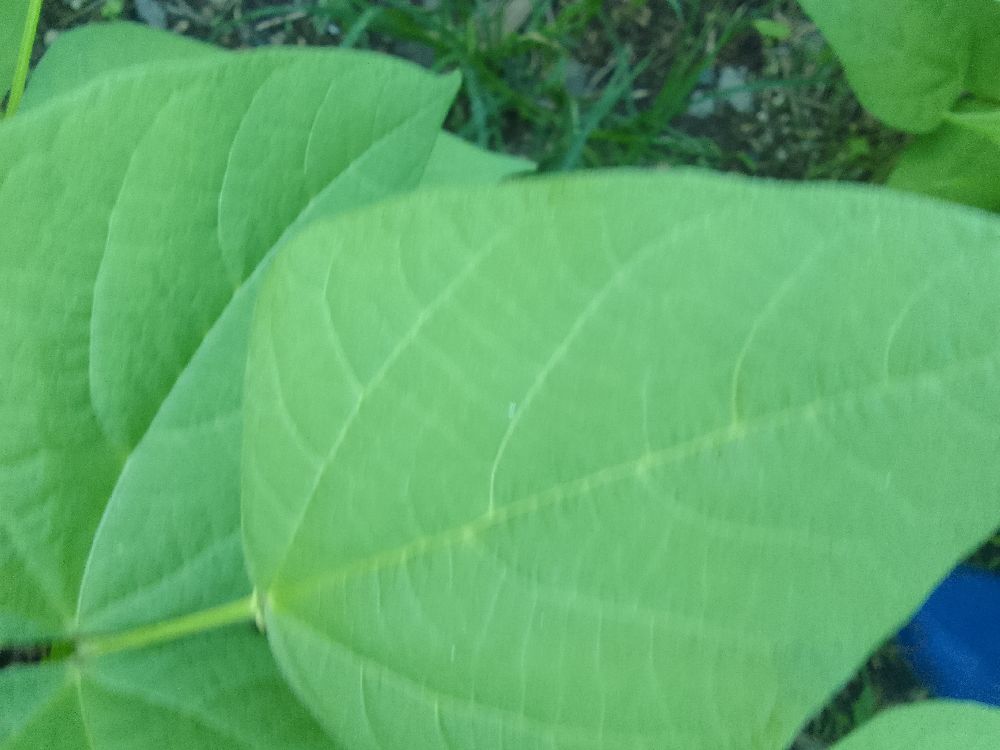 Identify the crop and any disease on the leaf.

common bean, healthy
